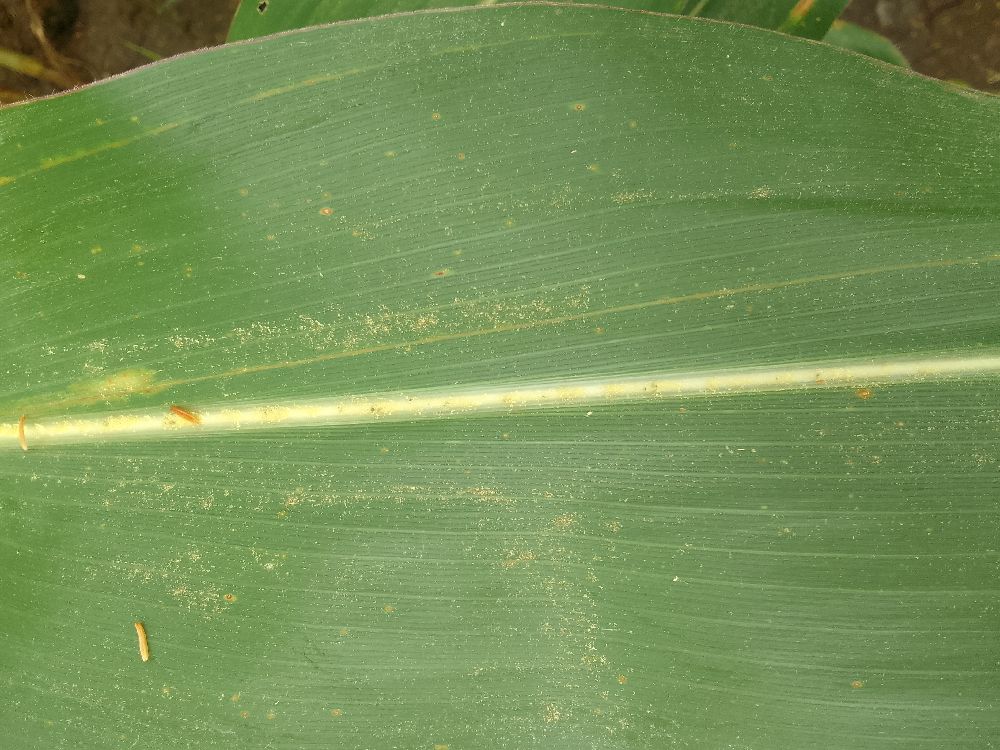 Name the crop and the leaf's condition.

maize, healthy
